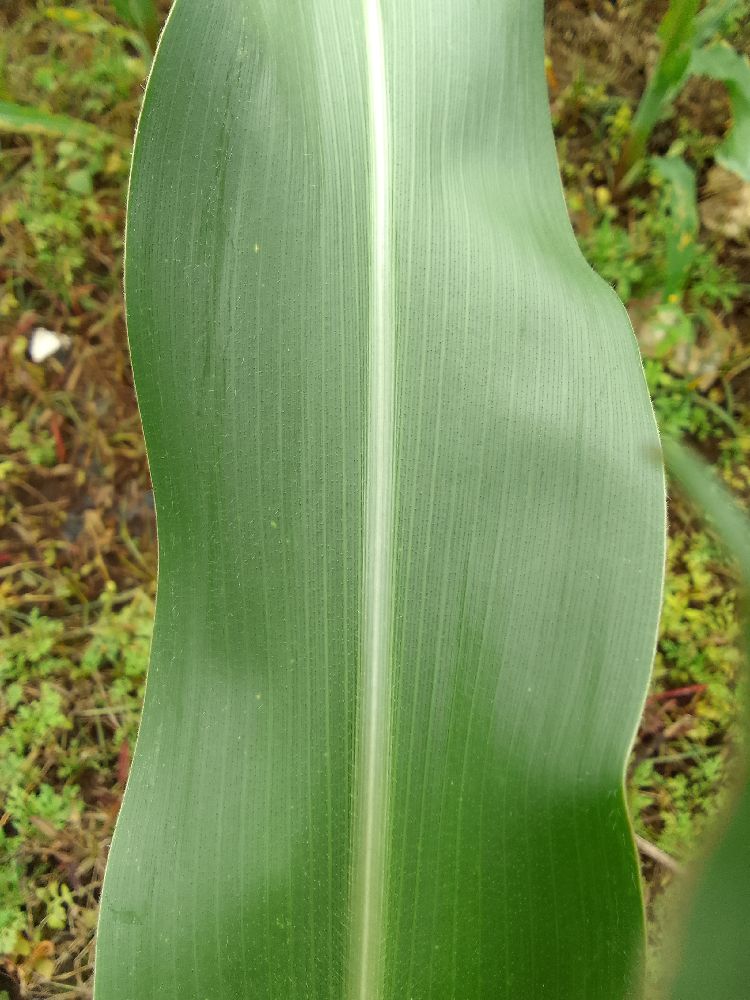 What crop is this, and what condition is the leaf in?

maize, healthy
